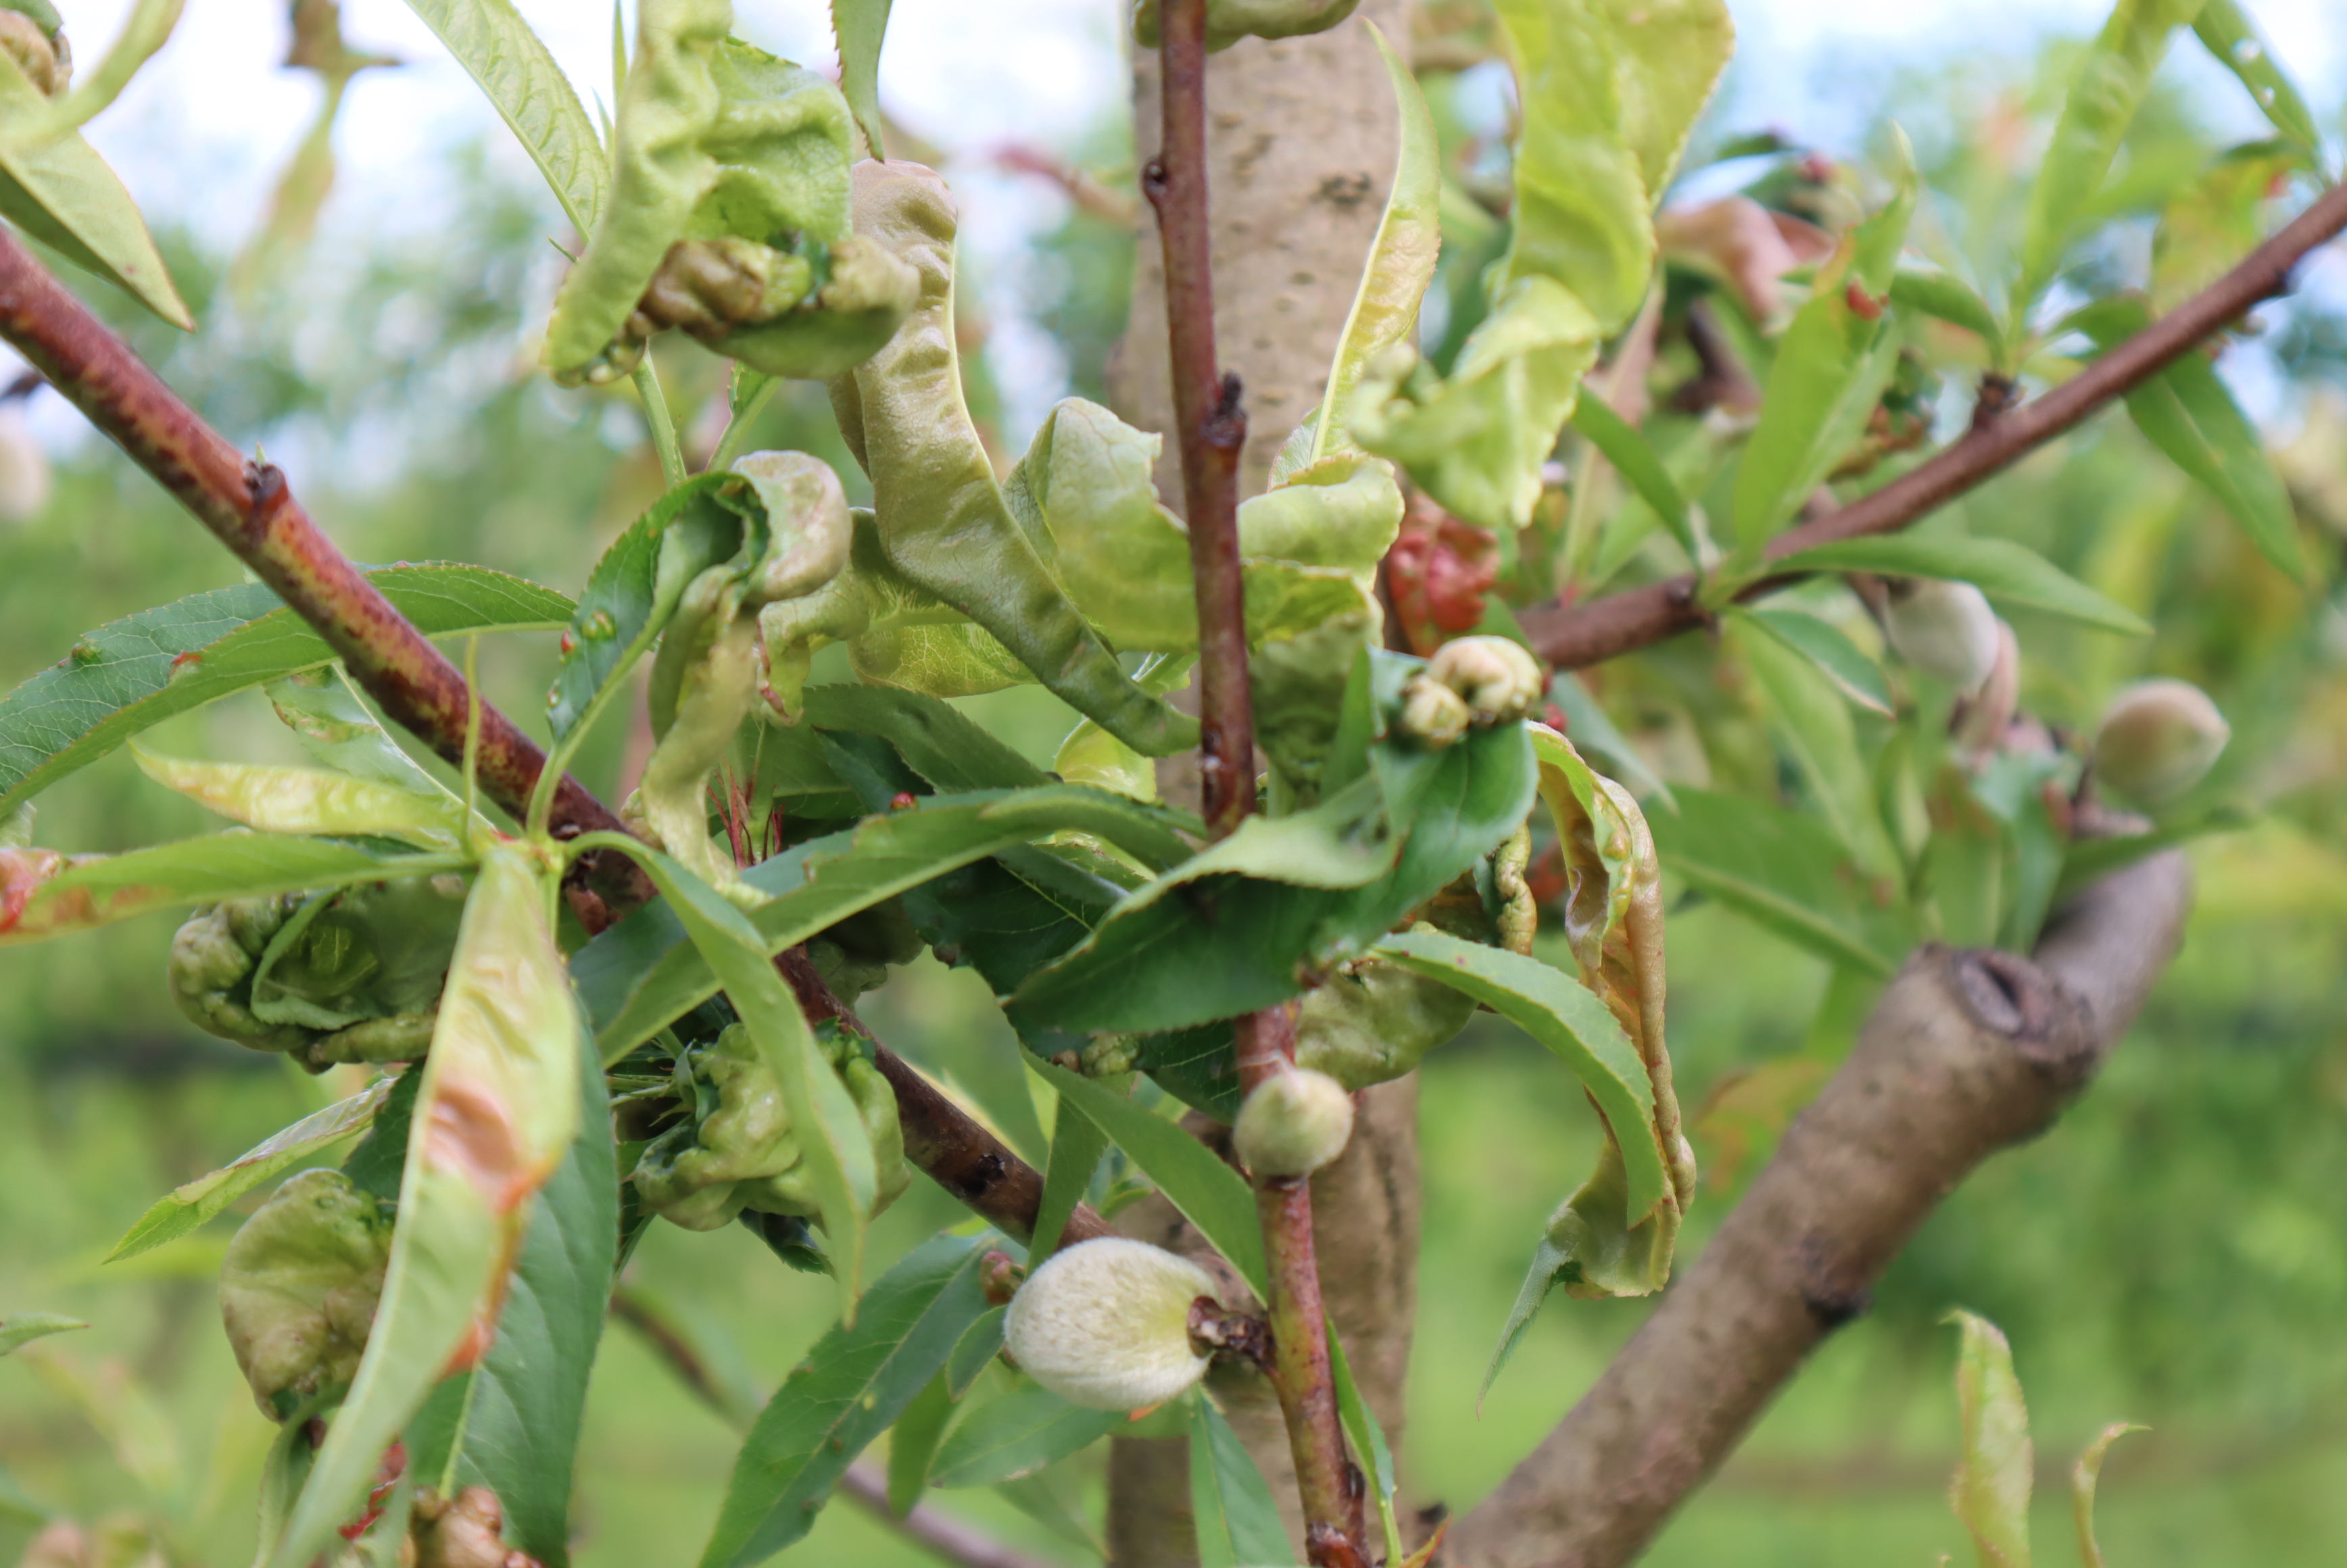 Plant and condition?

peach, peach leaf curl
